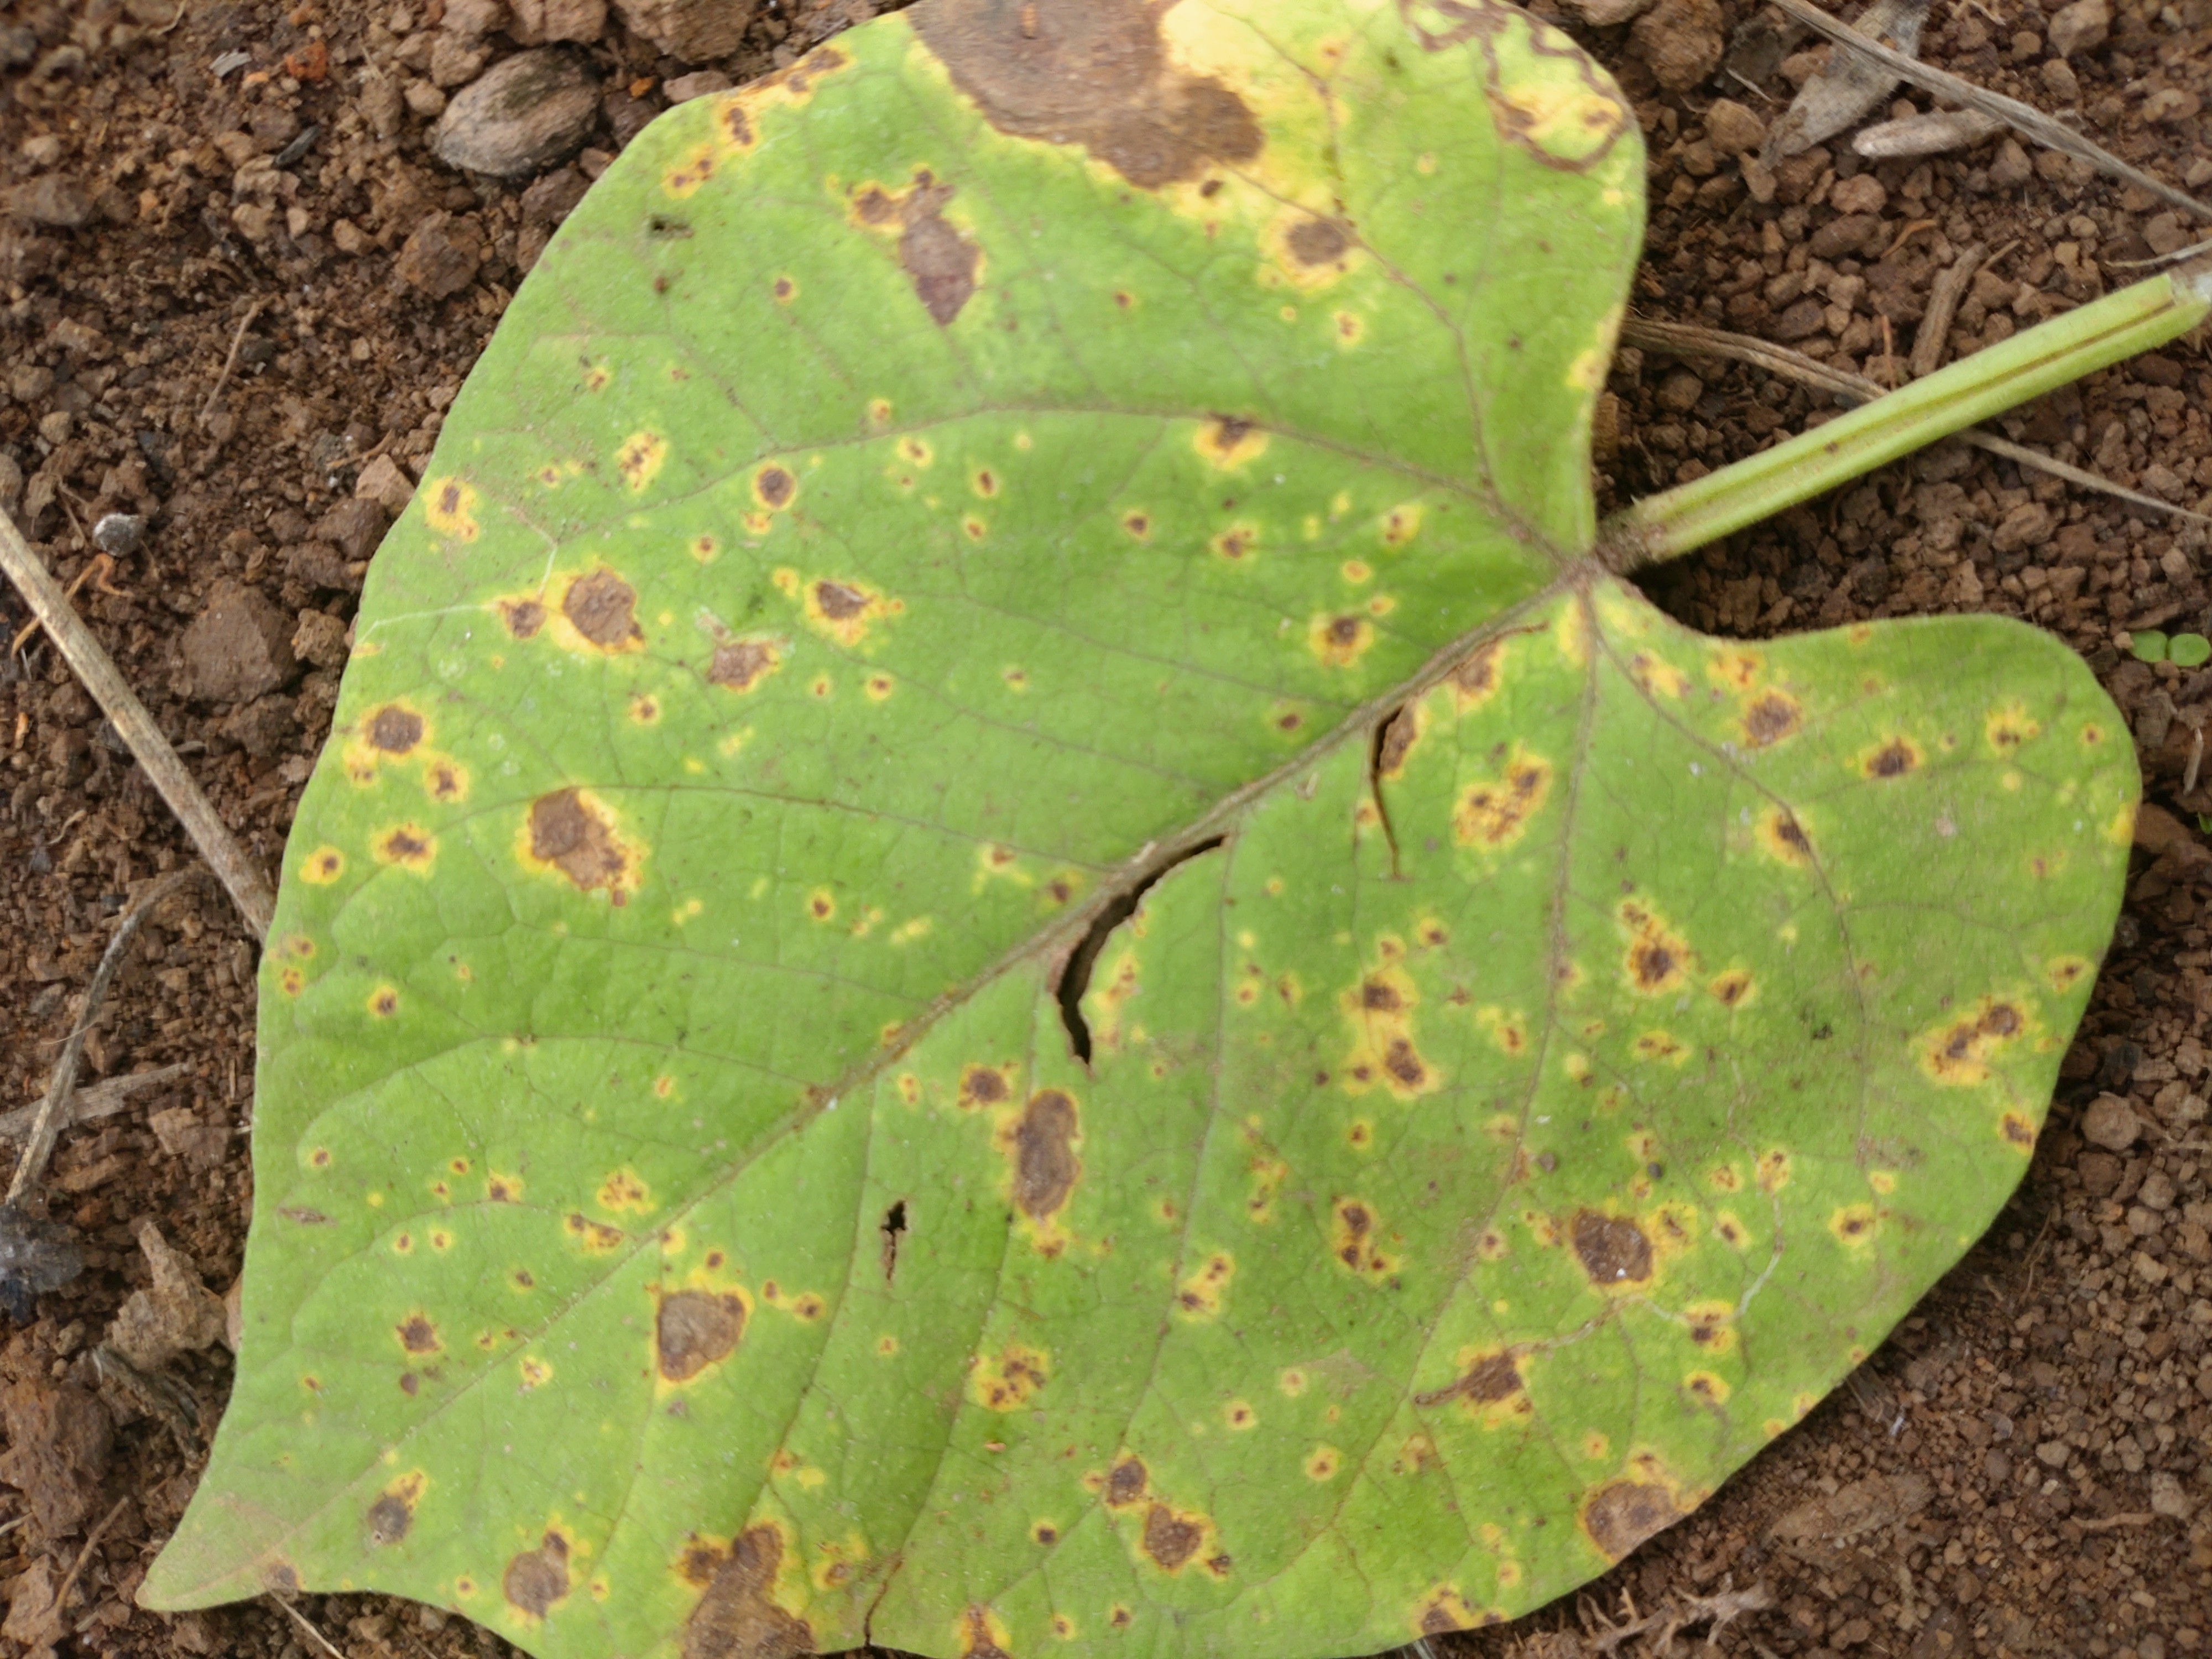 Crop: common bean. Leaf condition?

rust
